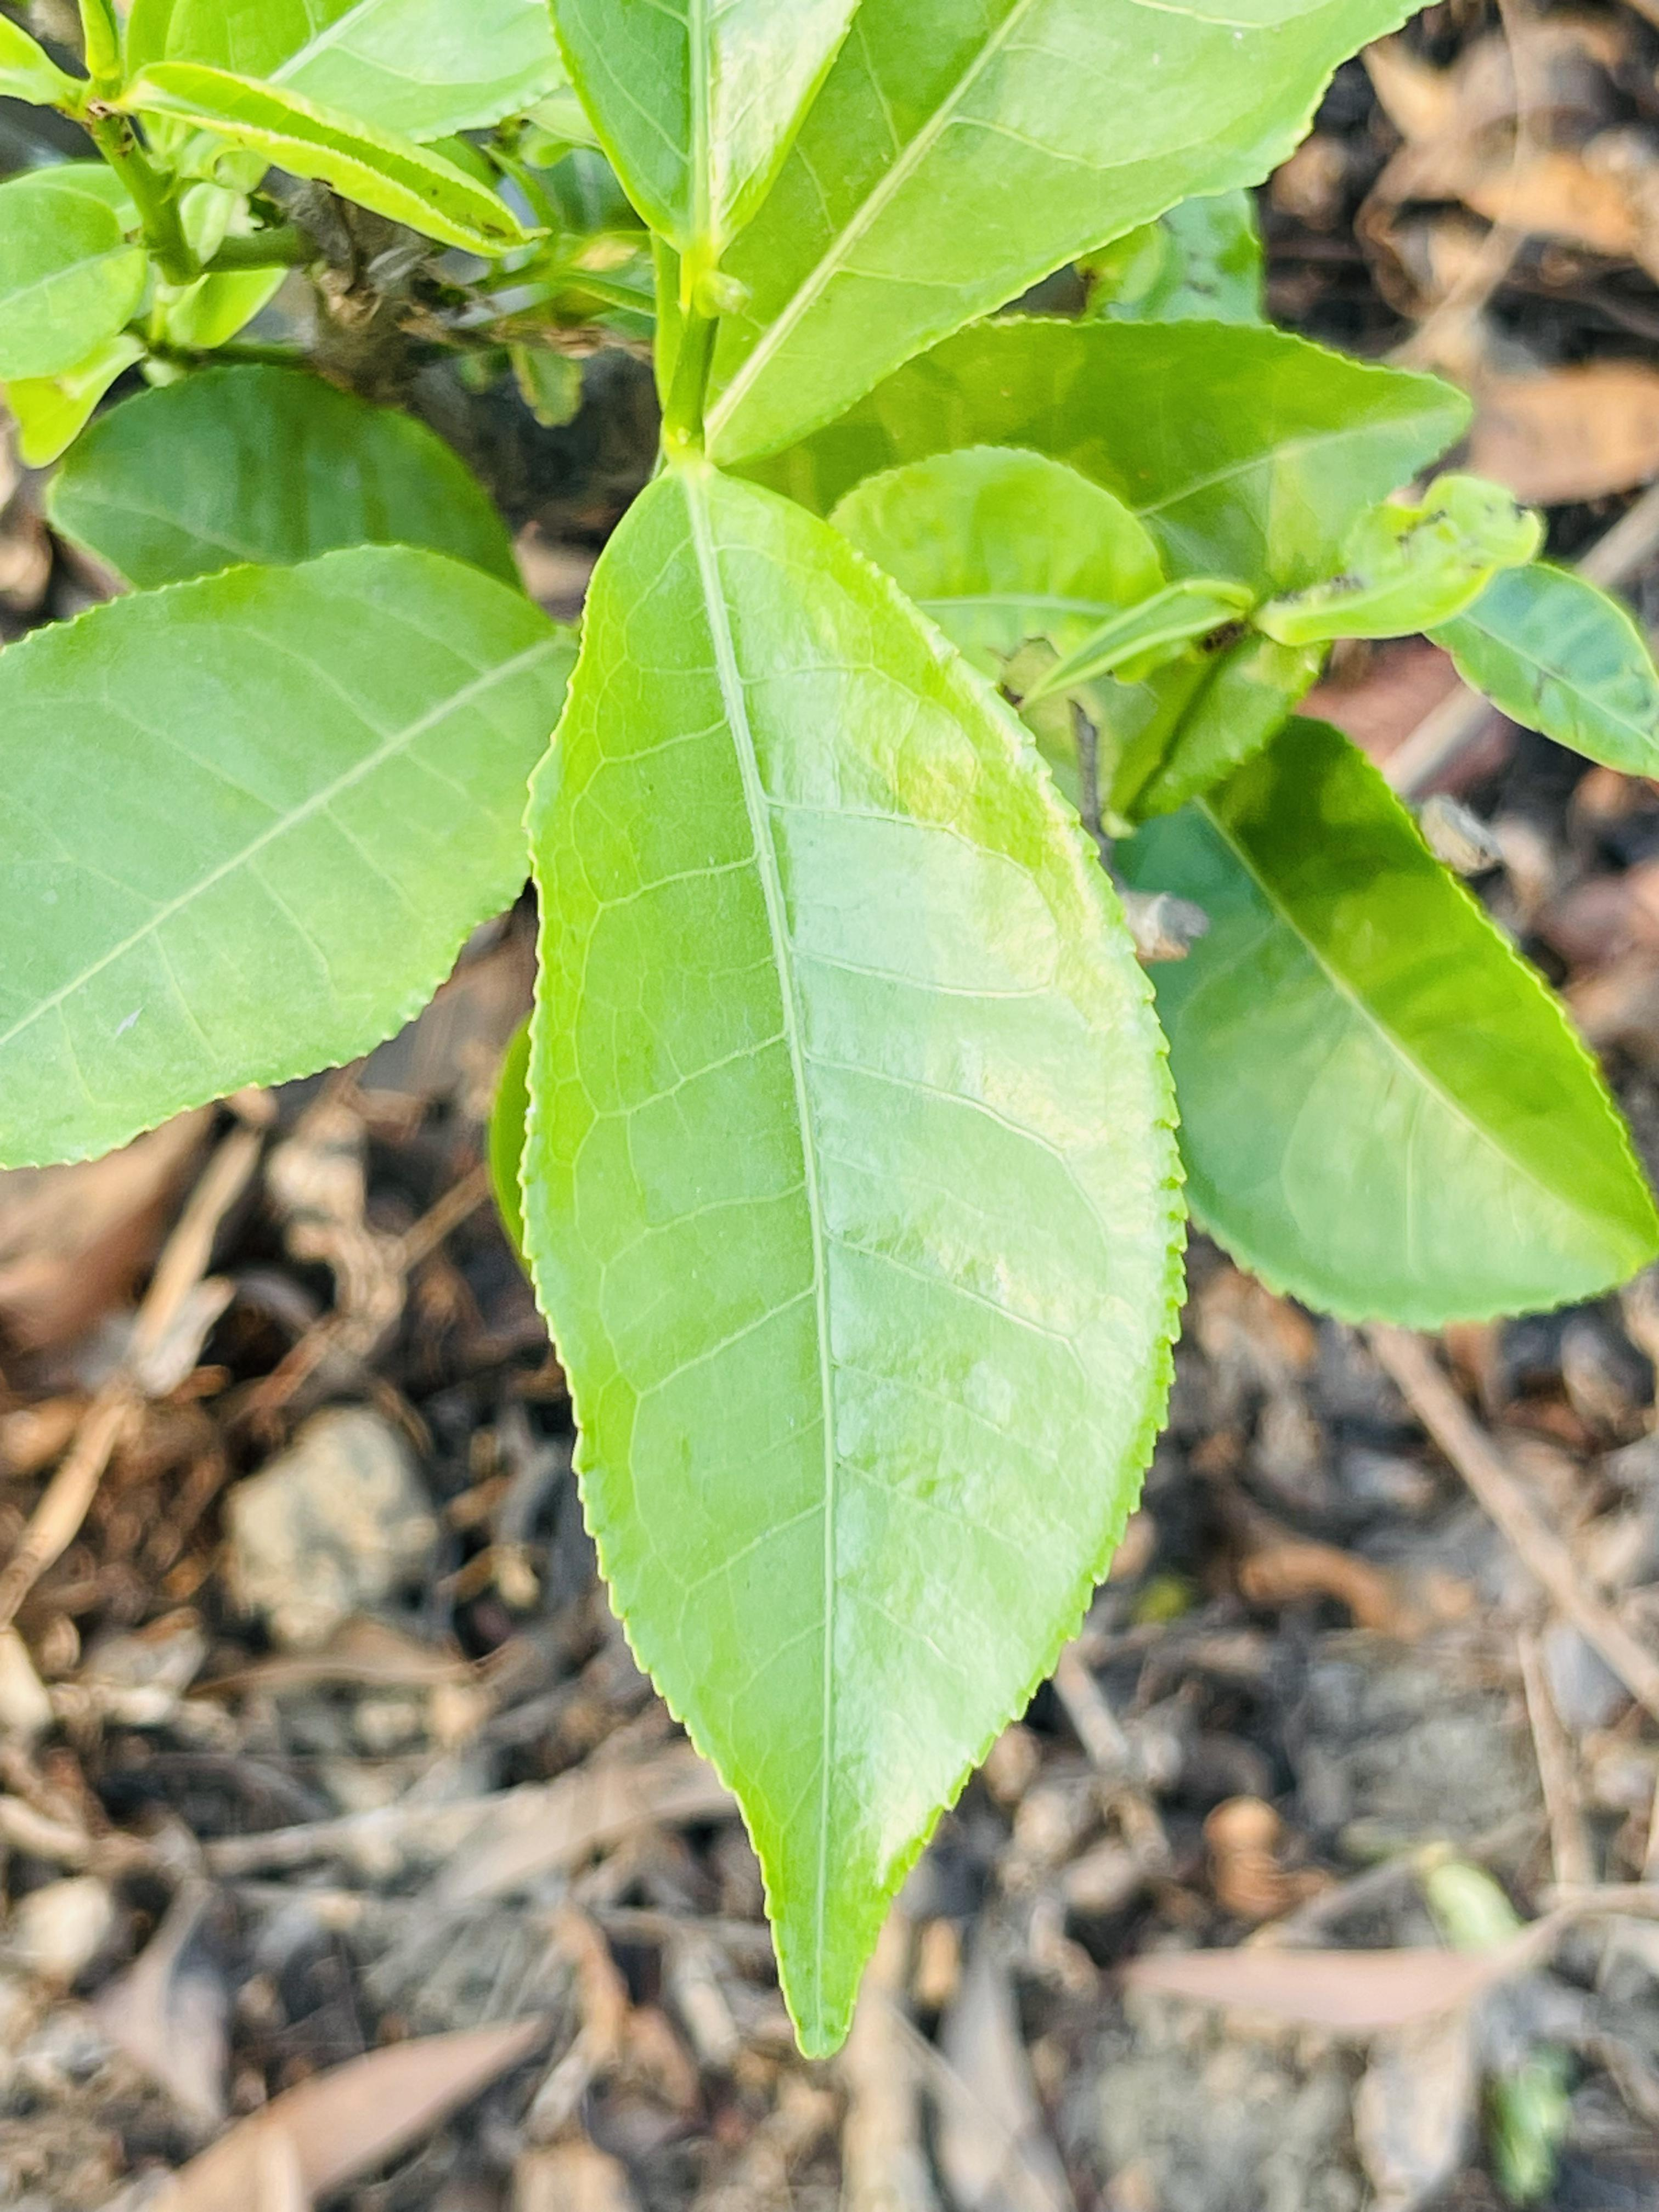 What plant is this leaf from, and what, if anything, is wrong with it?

tea, healthy leaf
